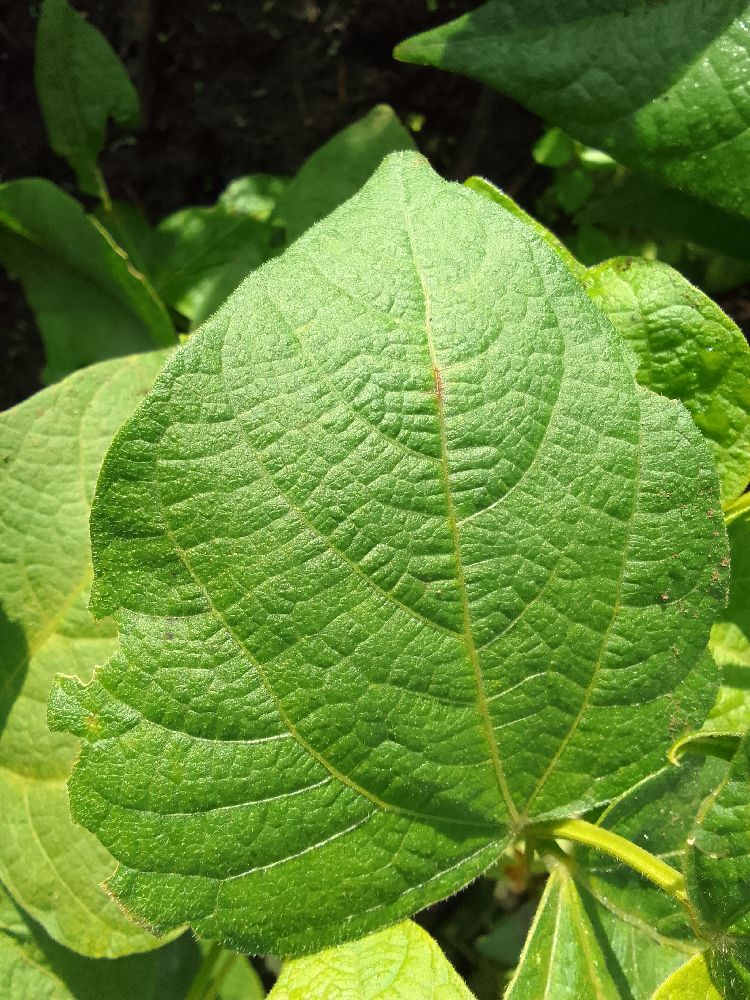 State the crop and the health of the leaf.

common bean, healthy
